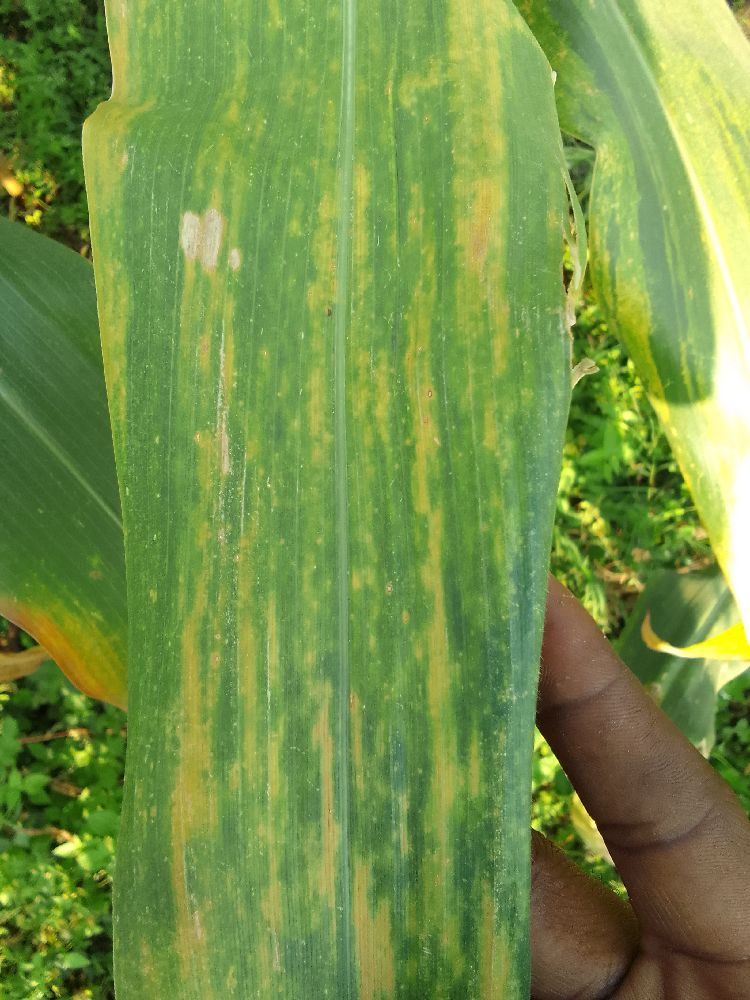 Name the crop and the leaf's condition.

maize, maize lethal necrosis
